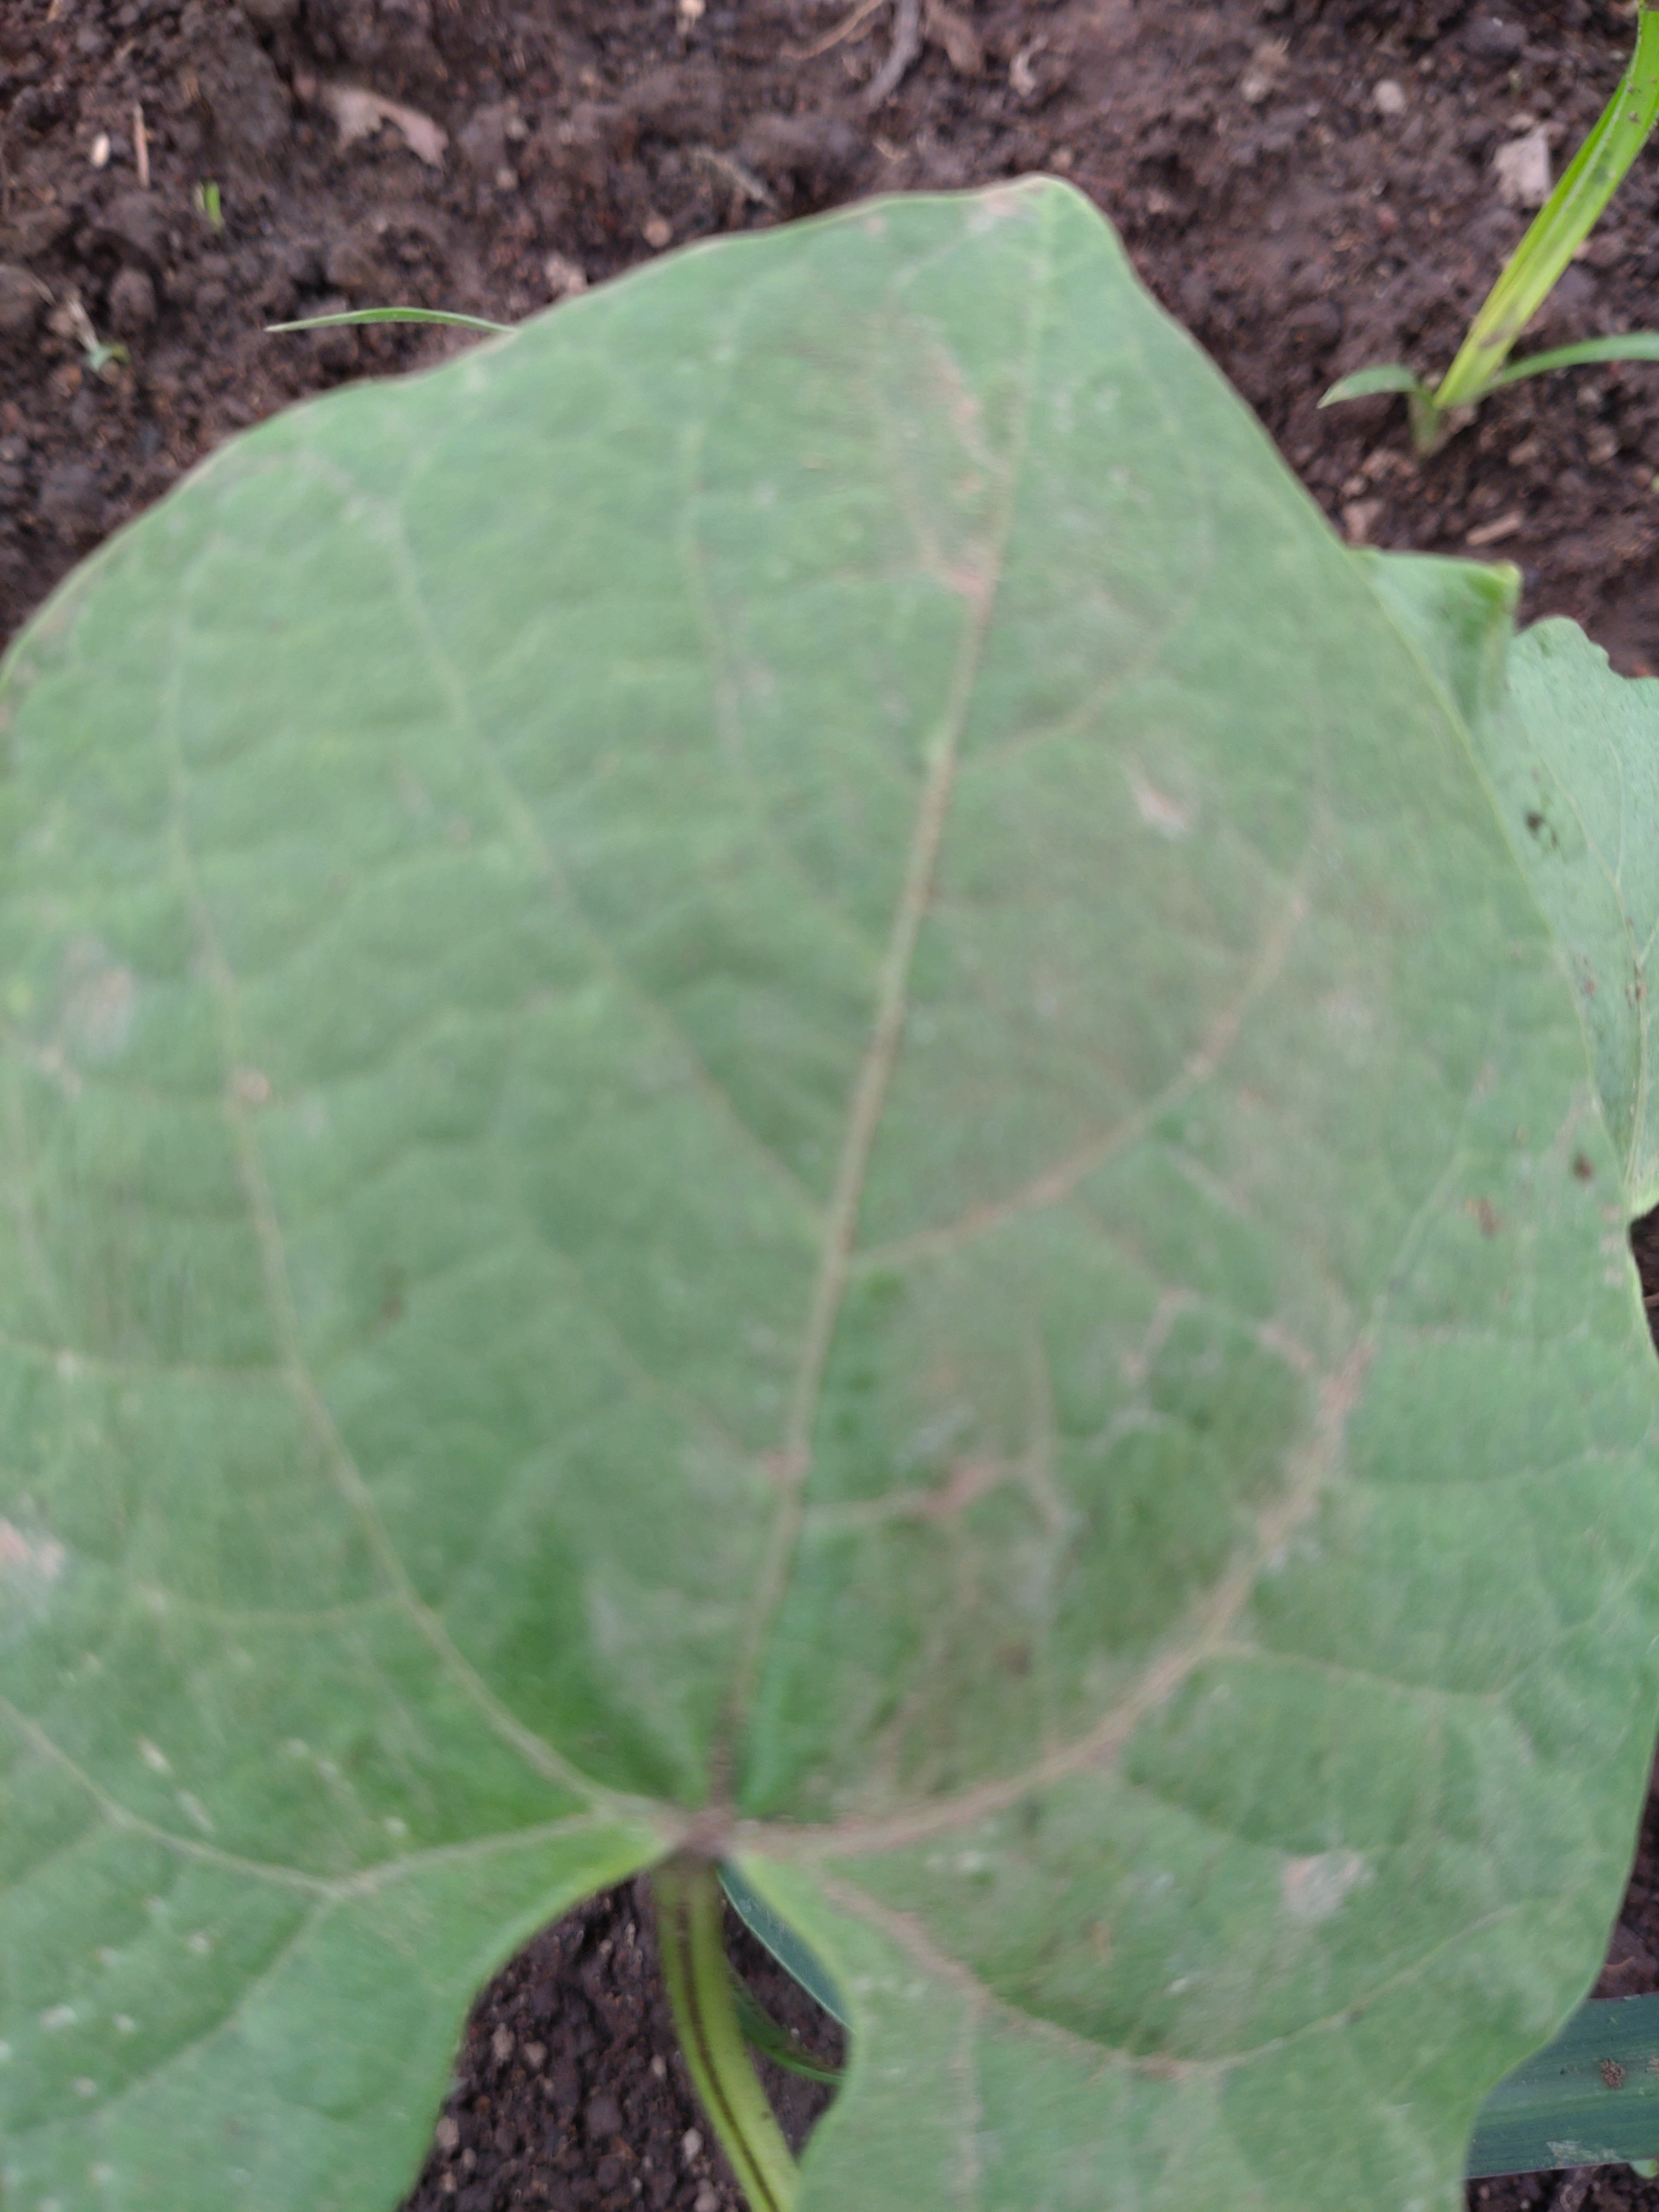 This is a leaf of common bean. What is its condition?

healthy
